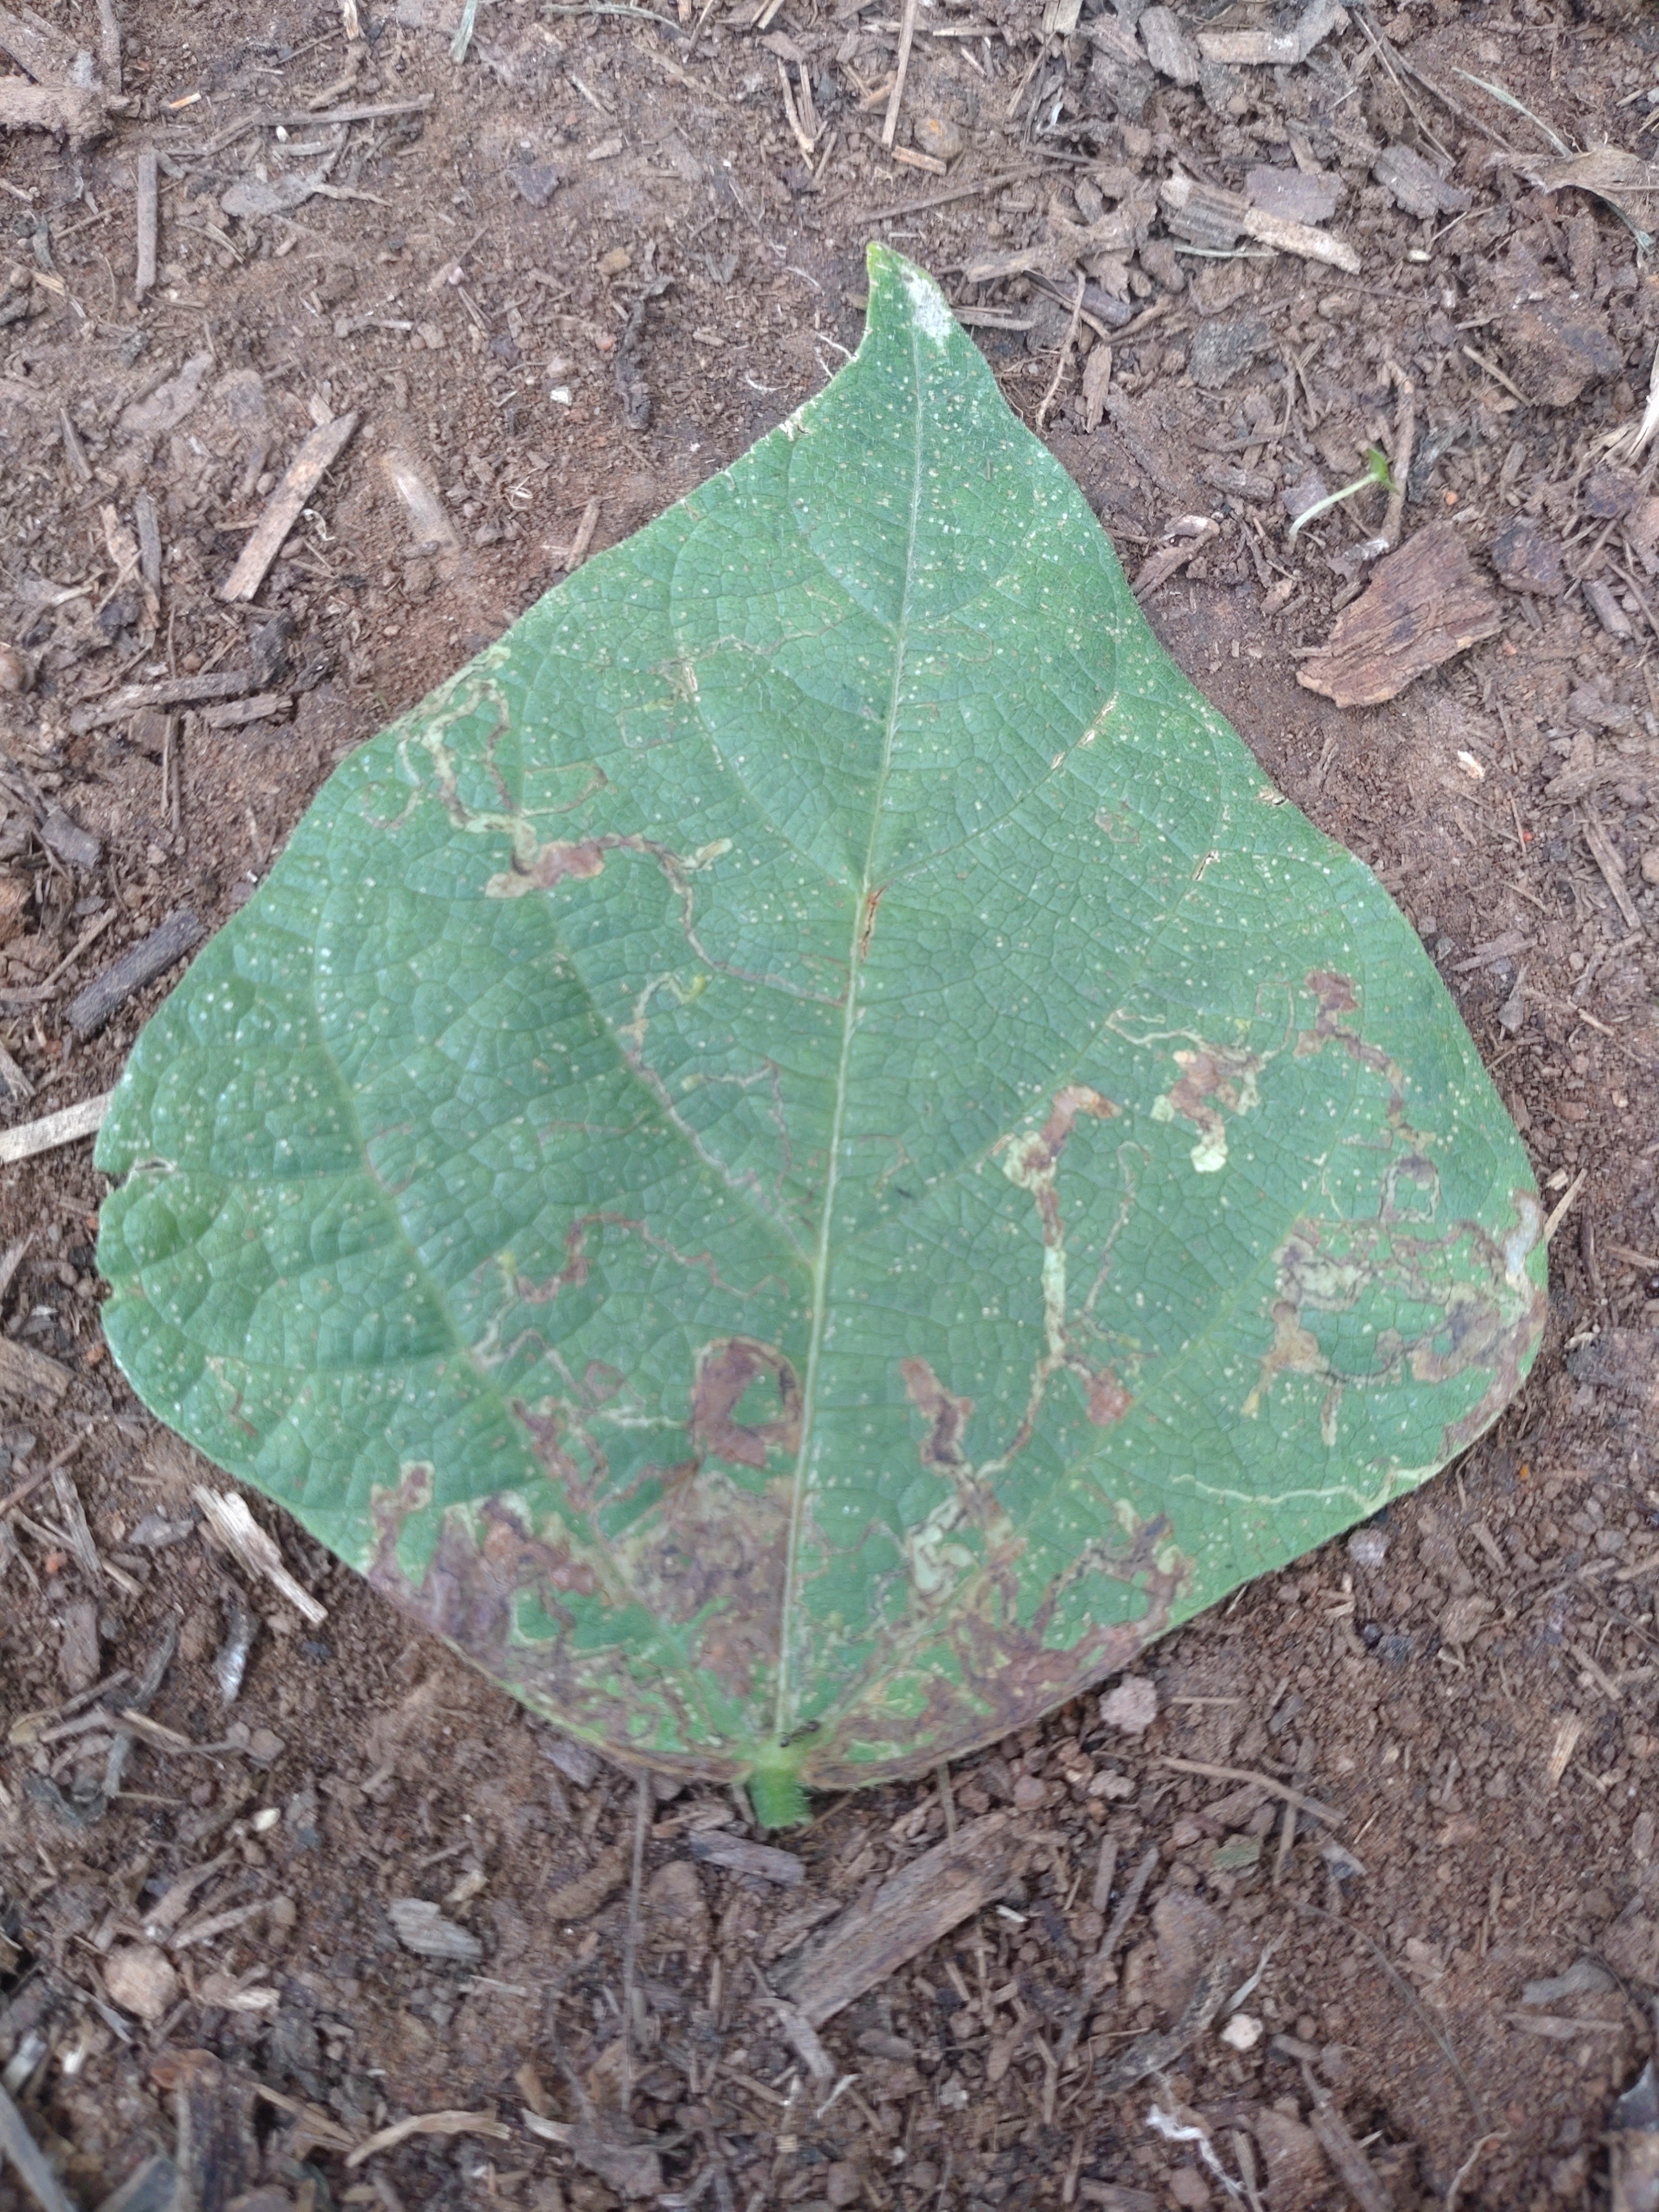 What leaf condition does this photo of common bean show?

anthracnose
